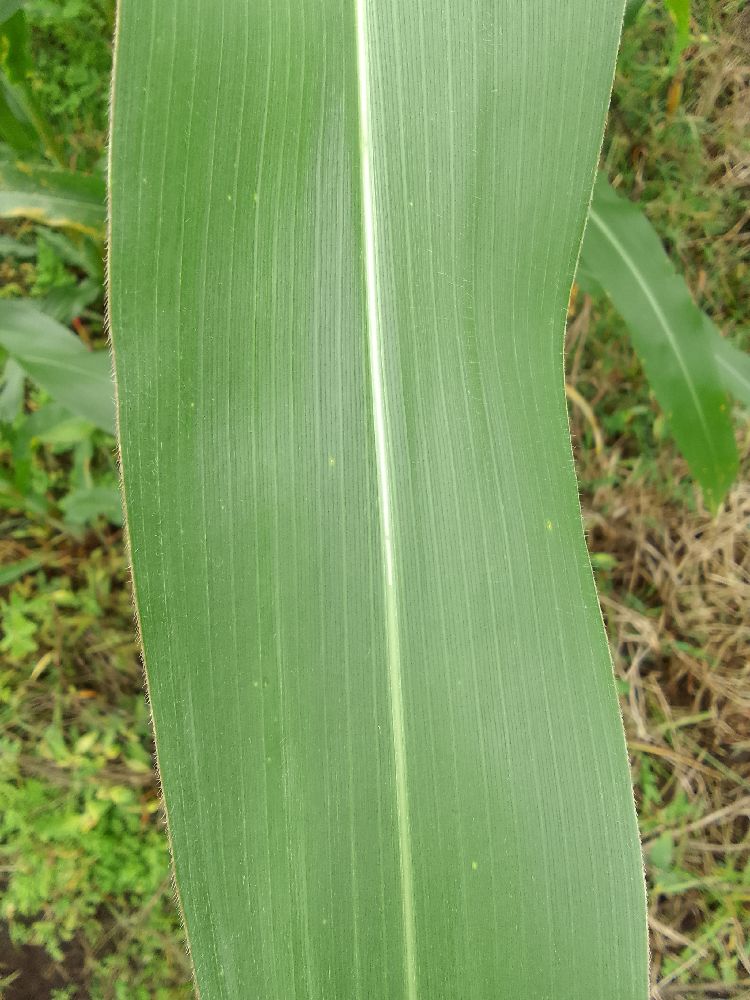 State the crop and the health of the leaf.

maize, healthy
